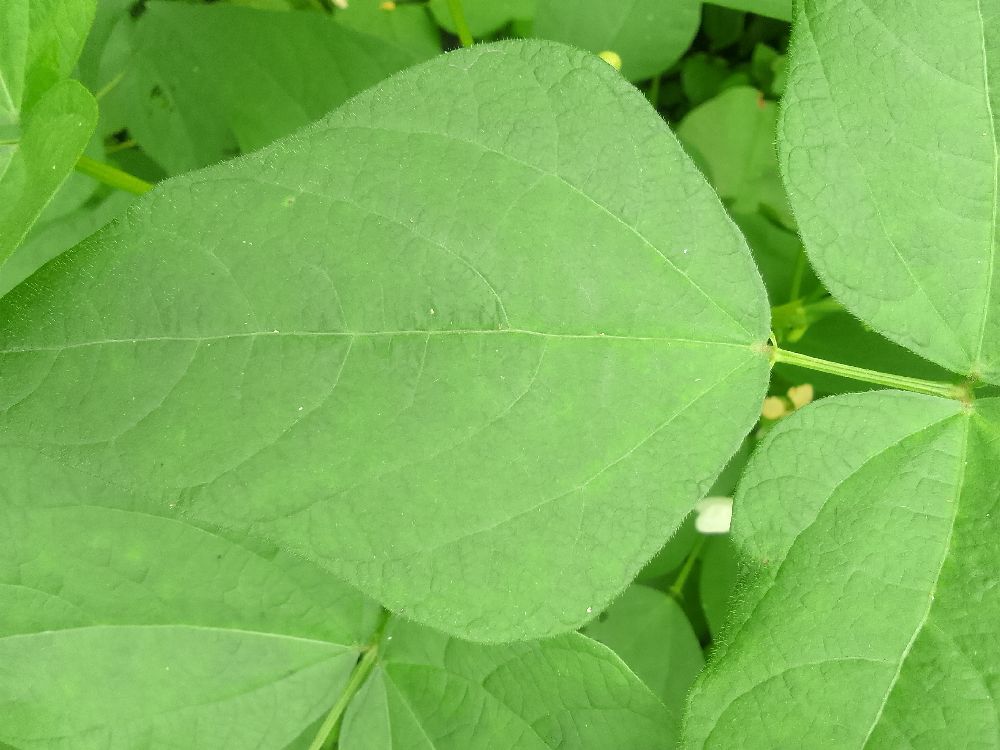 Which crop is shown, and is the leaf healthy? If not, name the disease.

common bean, healthy
